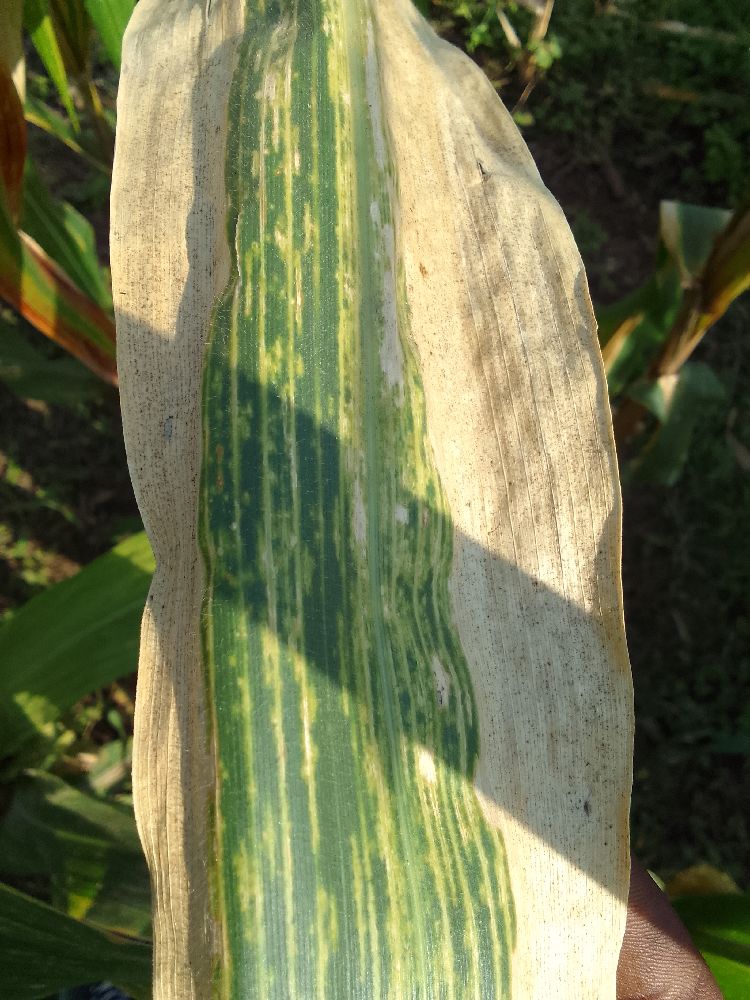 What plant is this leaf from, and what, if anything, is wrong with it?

maize, maize lethal necrosis
